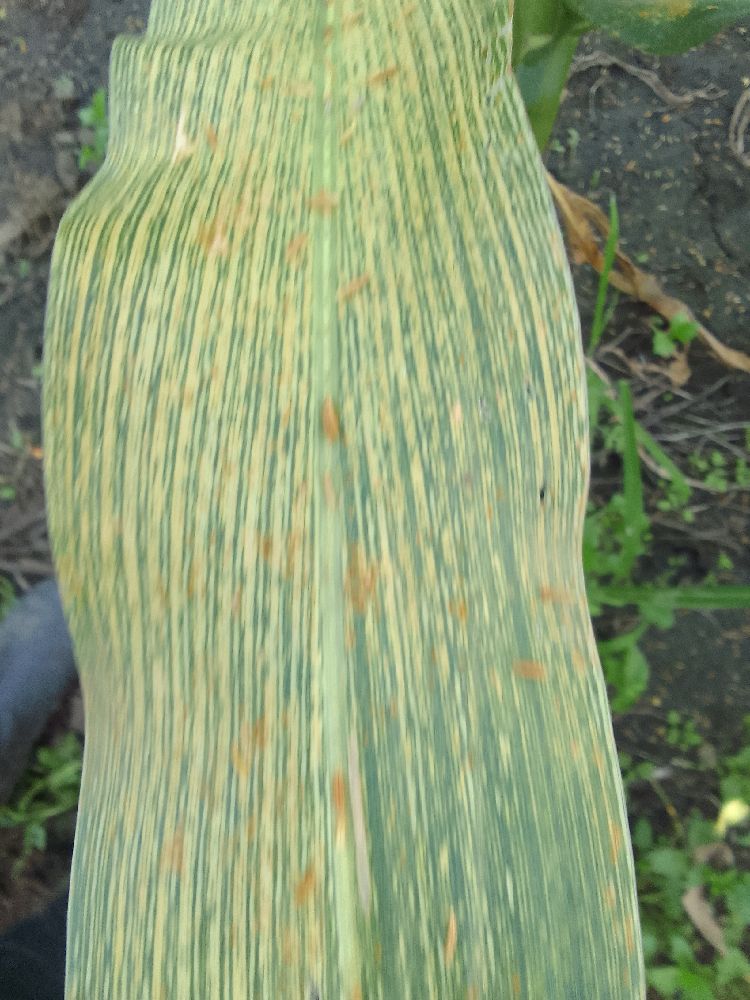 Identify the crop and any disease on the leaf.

maize, maize streak virus
